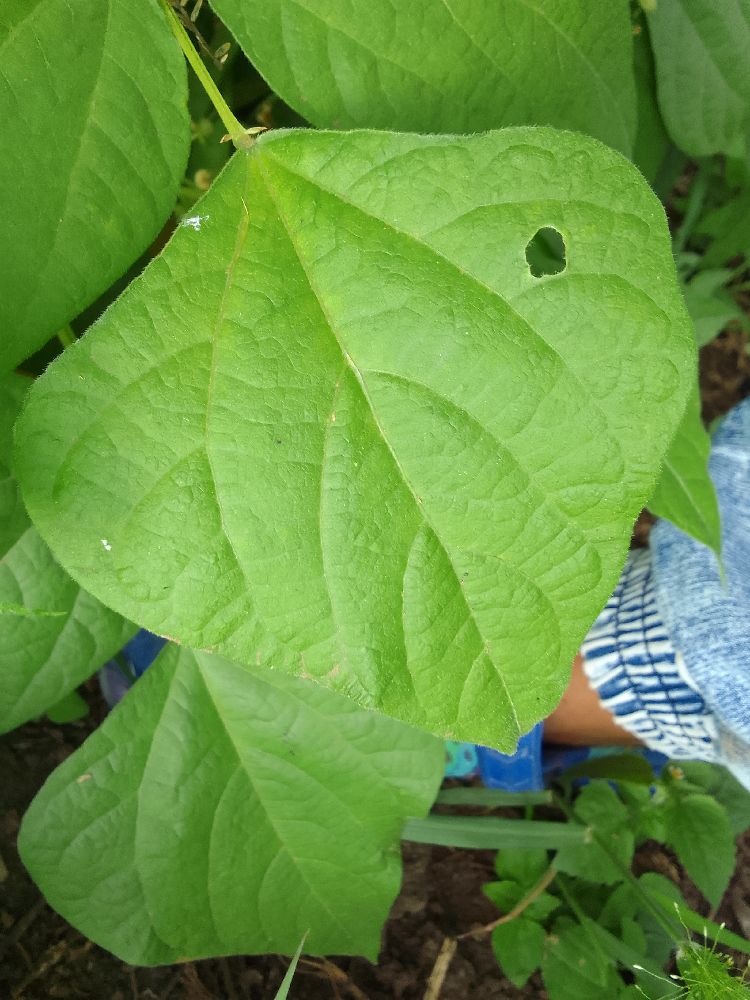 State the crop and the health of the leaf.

common bean, healthy
